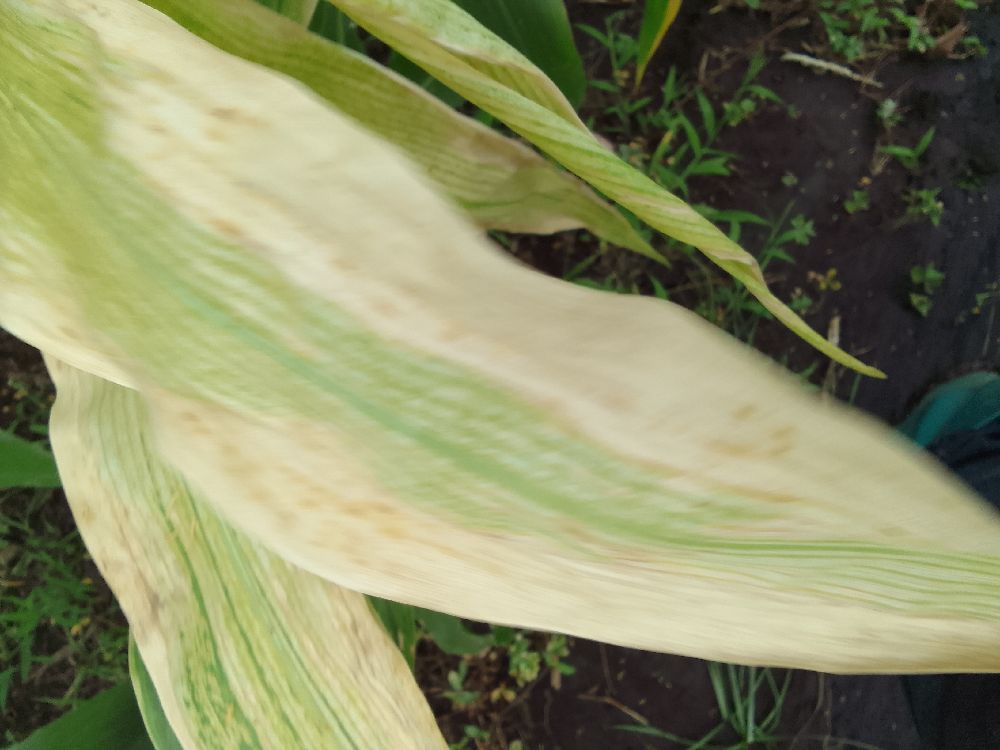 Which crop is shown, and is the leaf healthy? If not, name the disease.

maize, maize lethal necrosis
